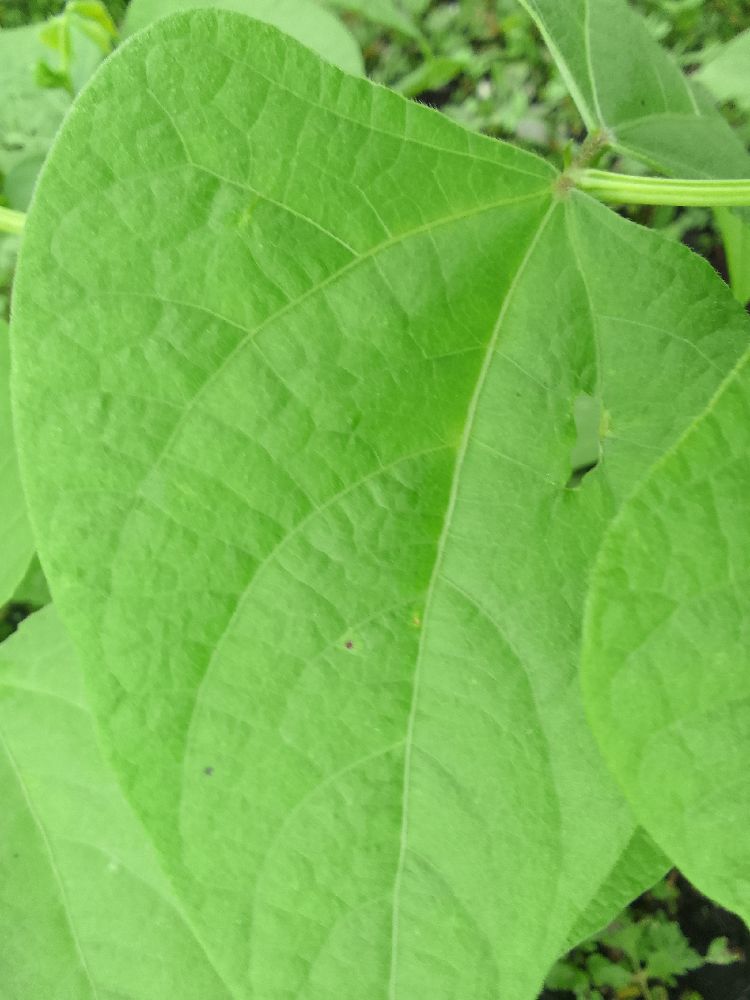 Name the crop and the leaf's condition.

common bean, healthy
